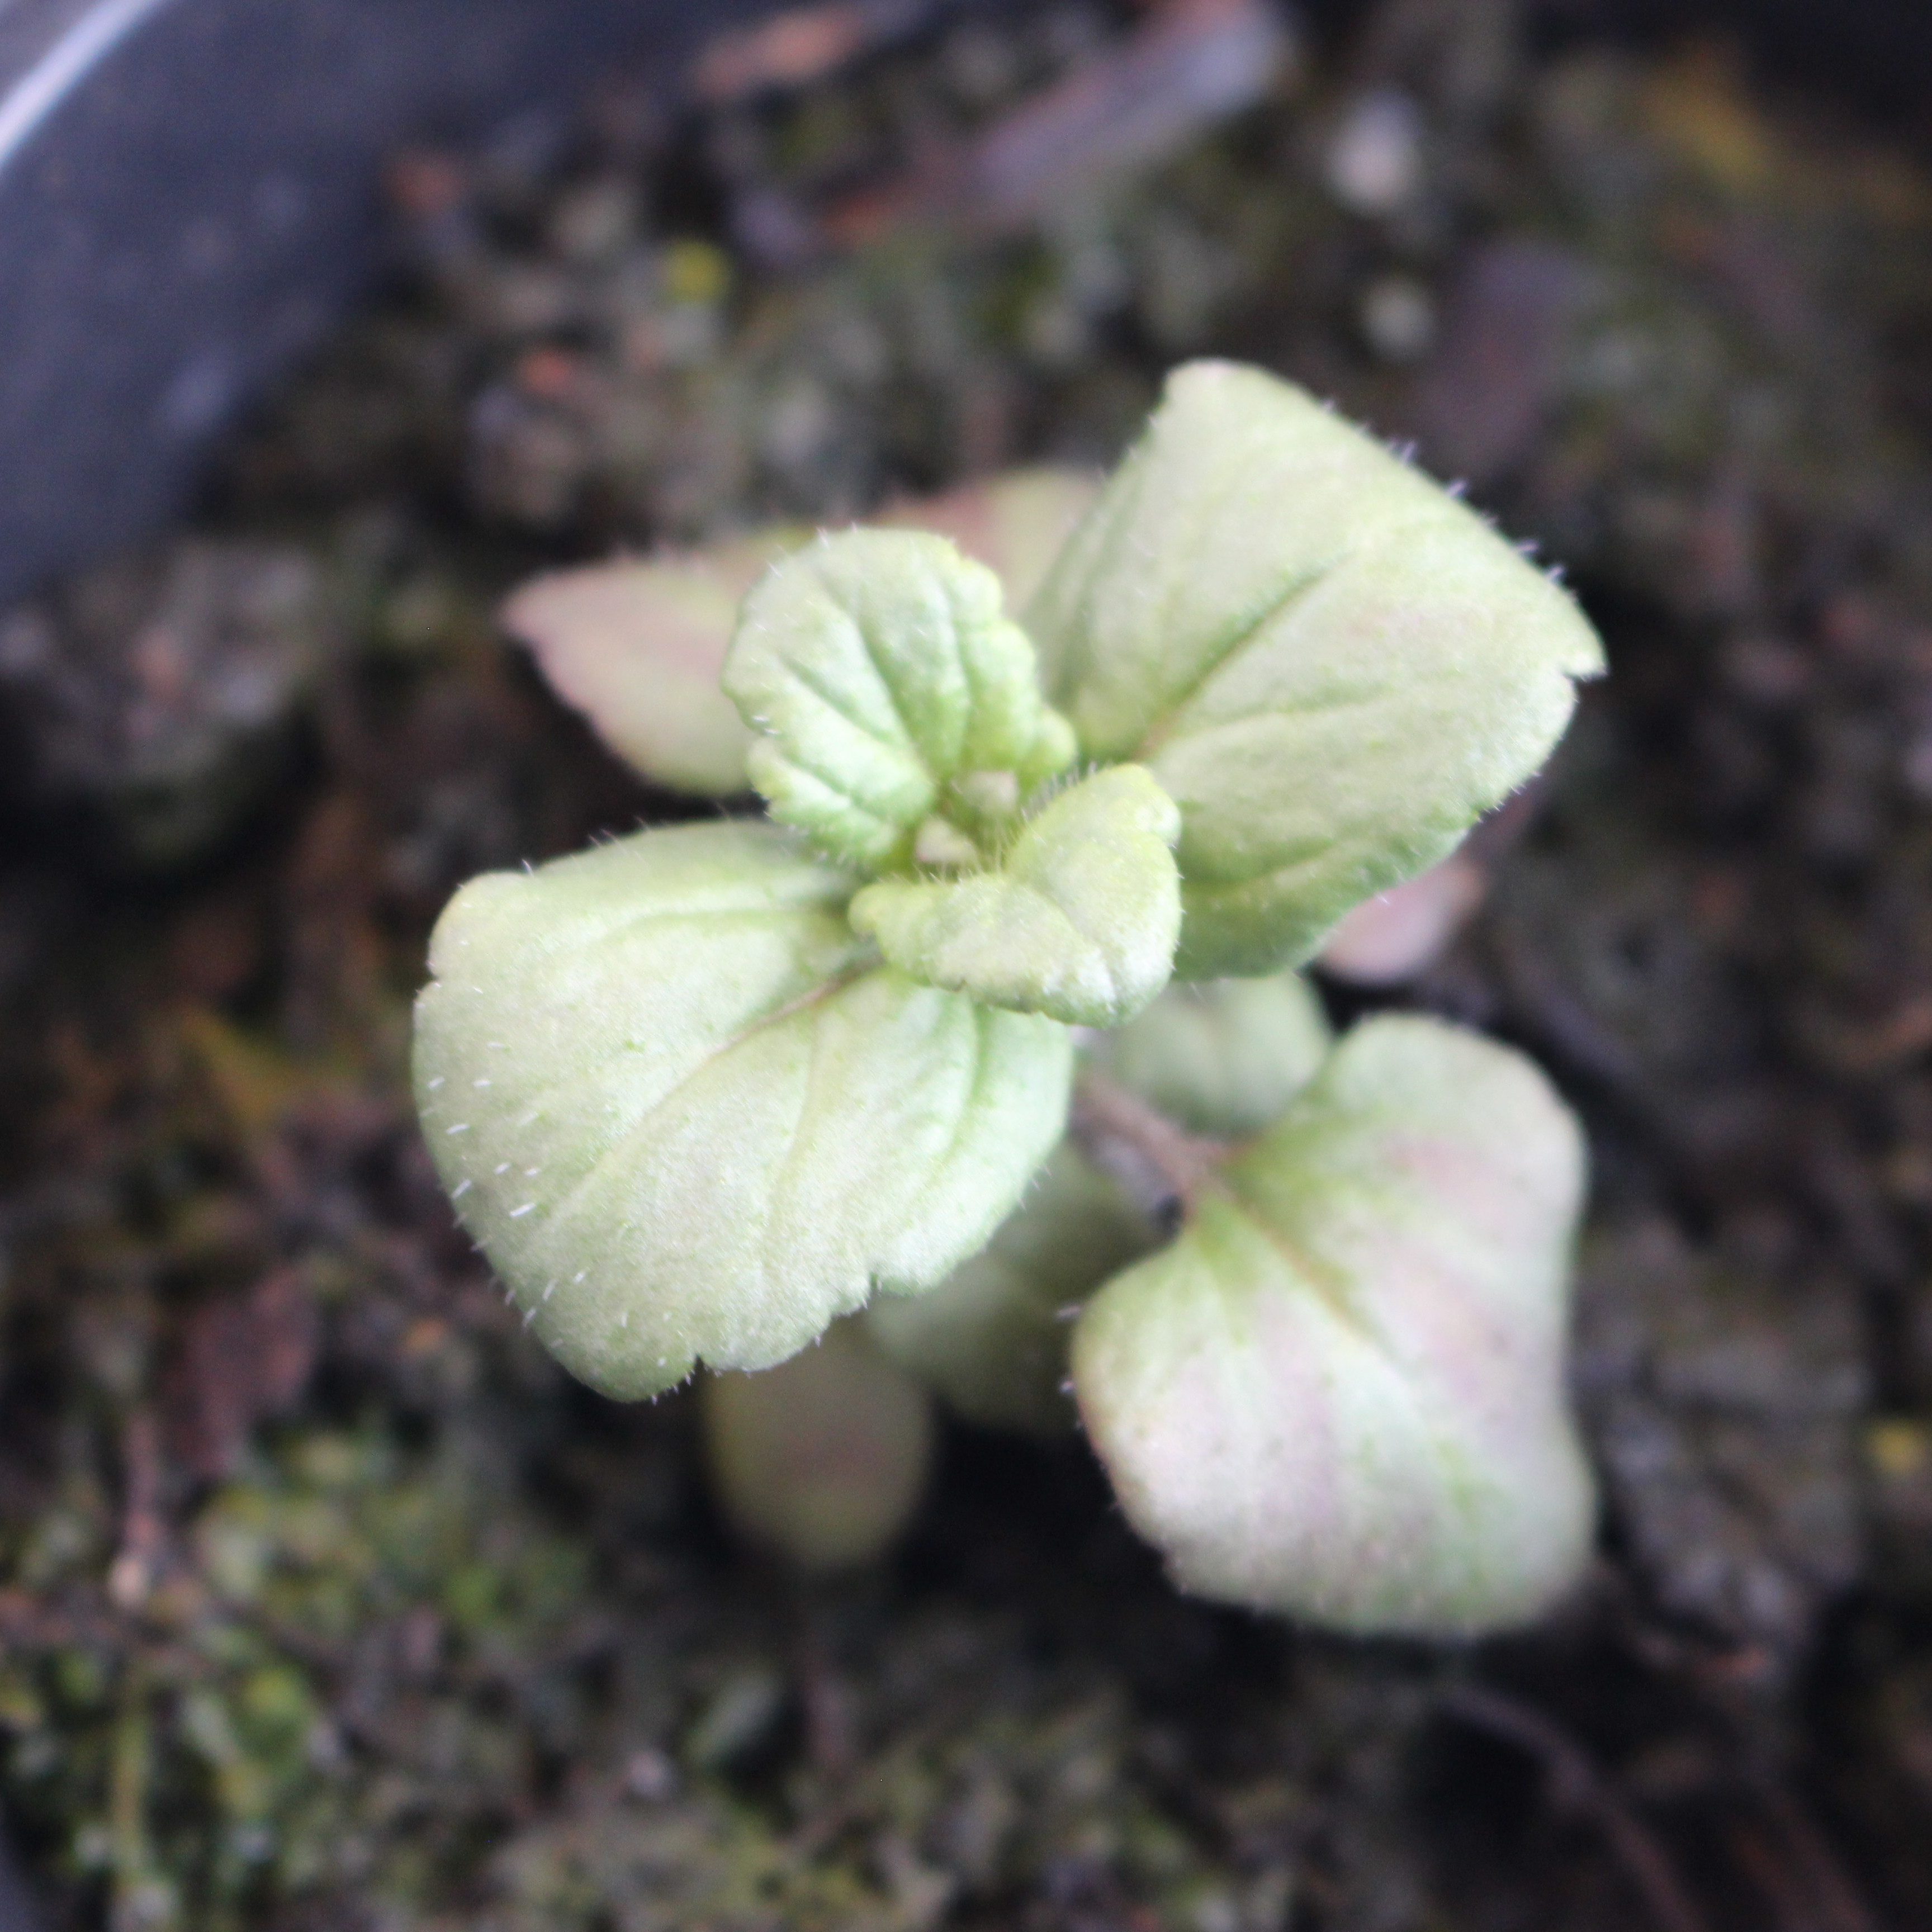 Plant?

Veronica persica
